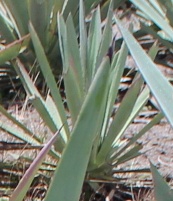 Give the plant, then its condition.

agave, small
